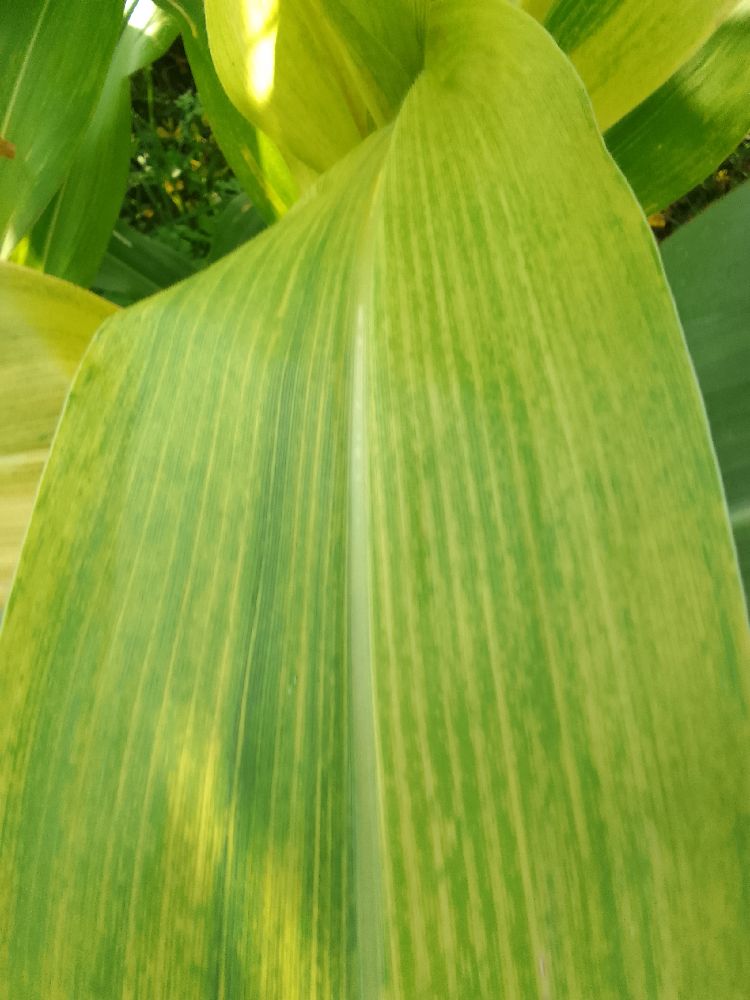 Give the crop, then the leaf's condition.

maize, maize lethal necrosis
